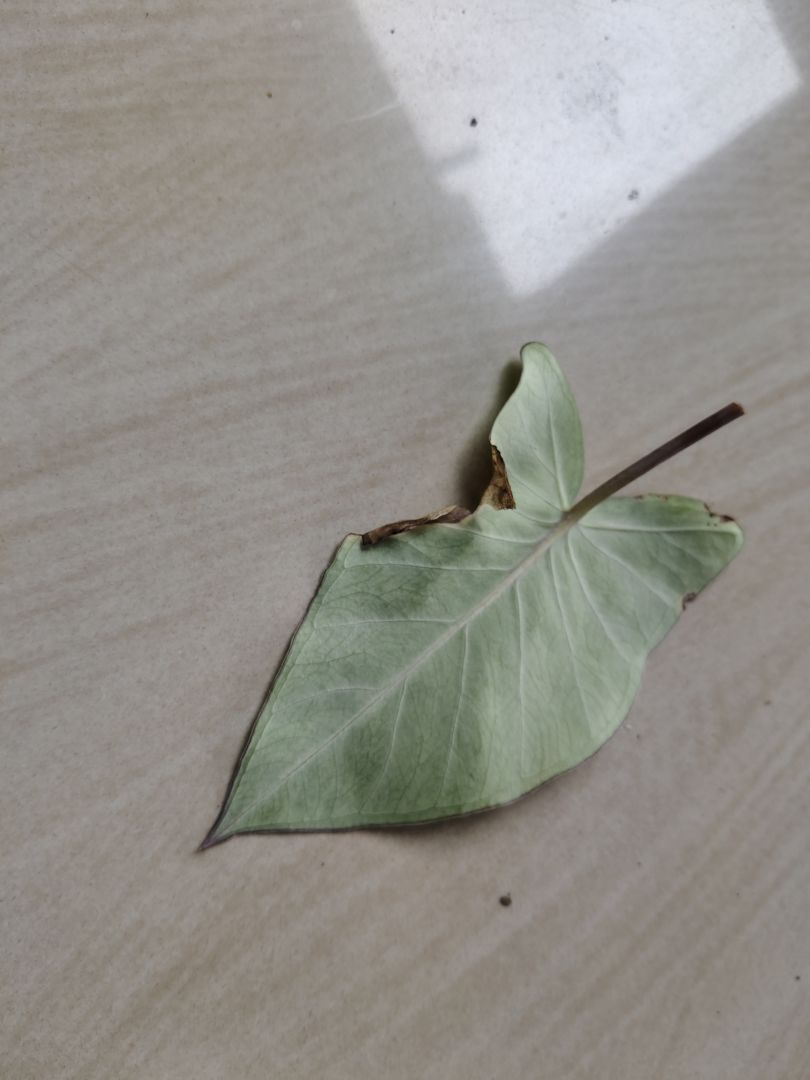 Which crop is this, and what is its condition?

taro, leaf blight
